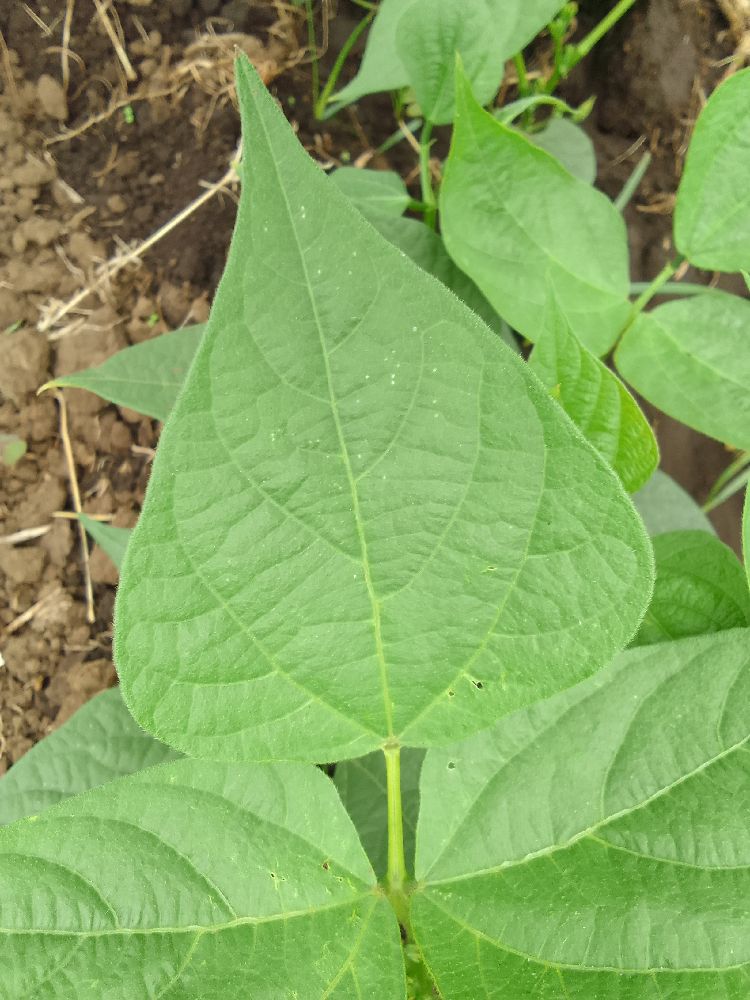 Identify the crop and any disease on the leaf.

common bean, healthy
